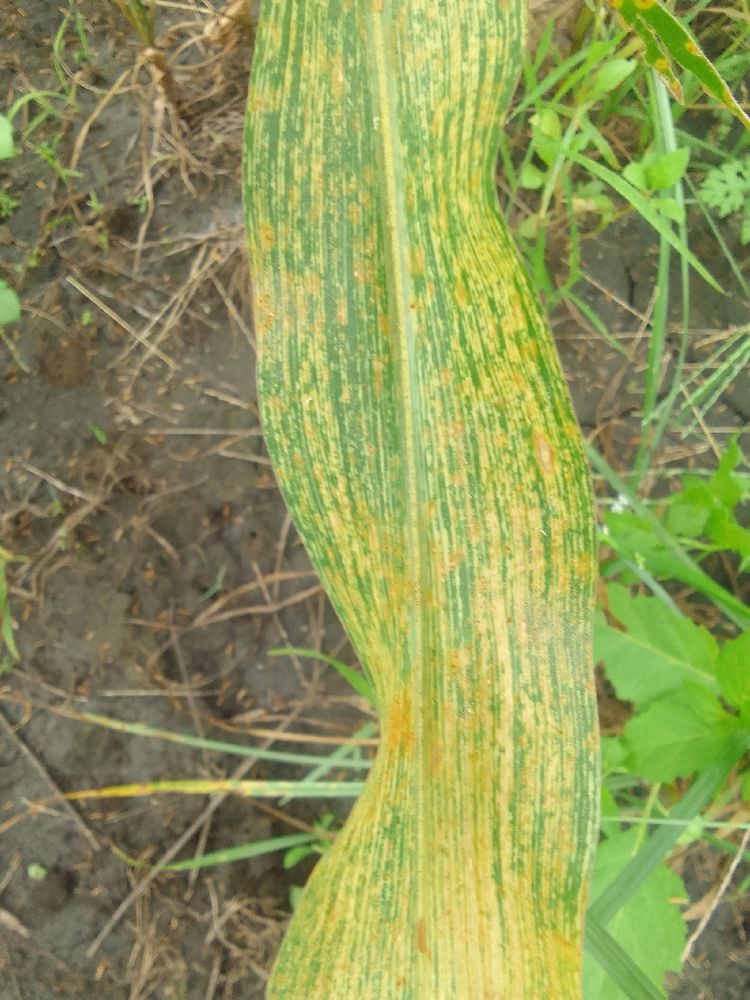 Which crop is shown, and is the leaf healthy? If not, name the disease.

maize, maize streak virus
